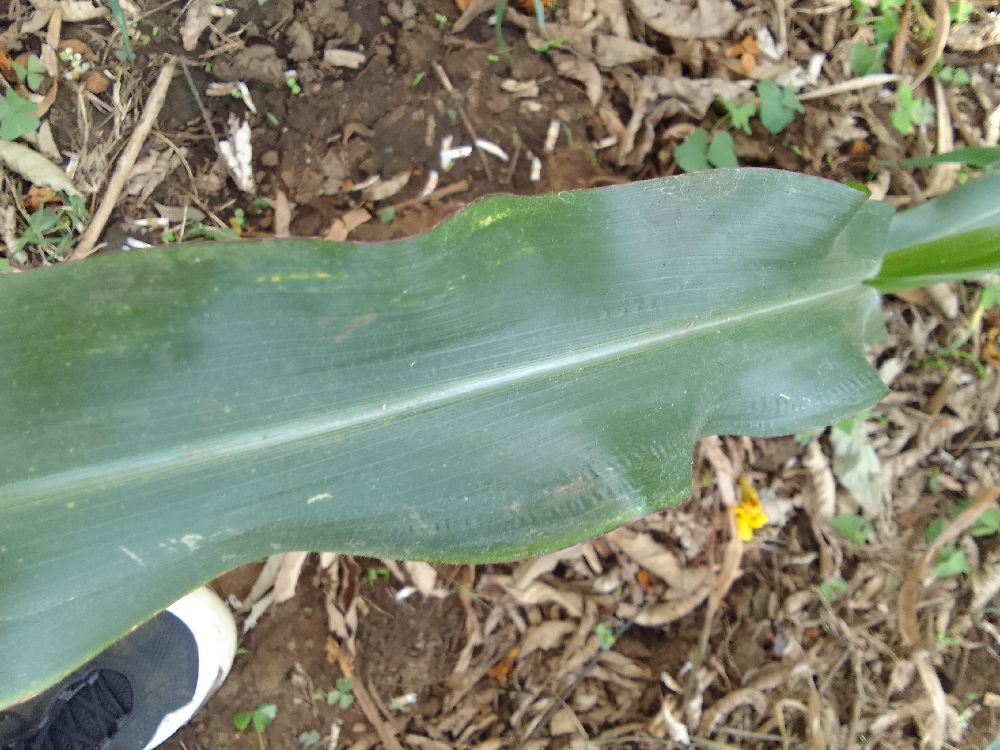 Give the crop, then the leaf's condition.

maize, healthy
